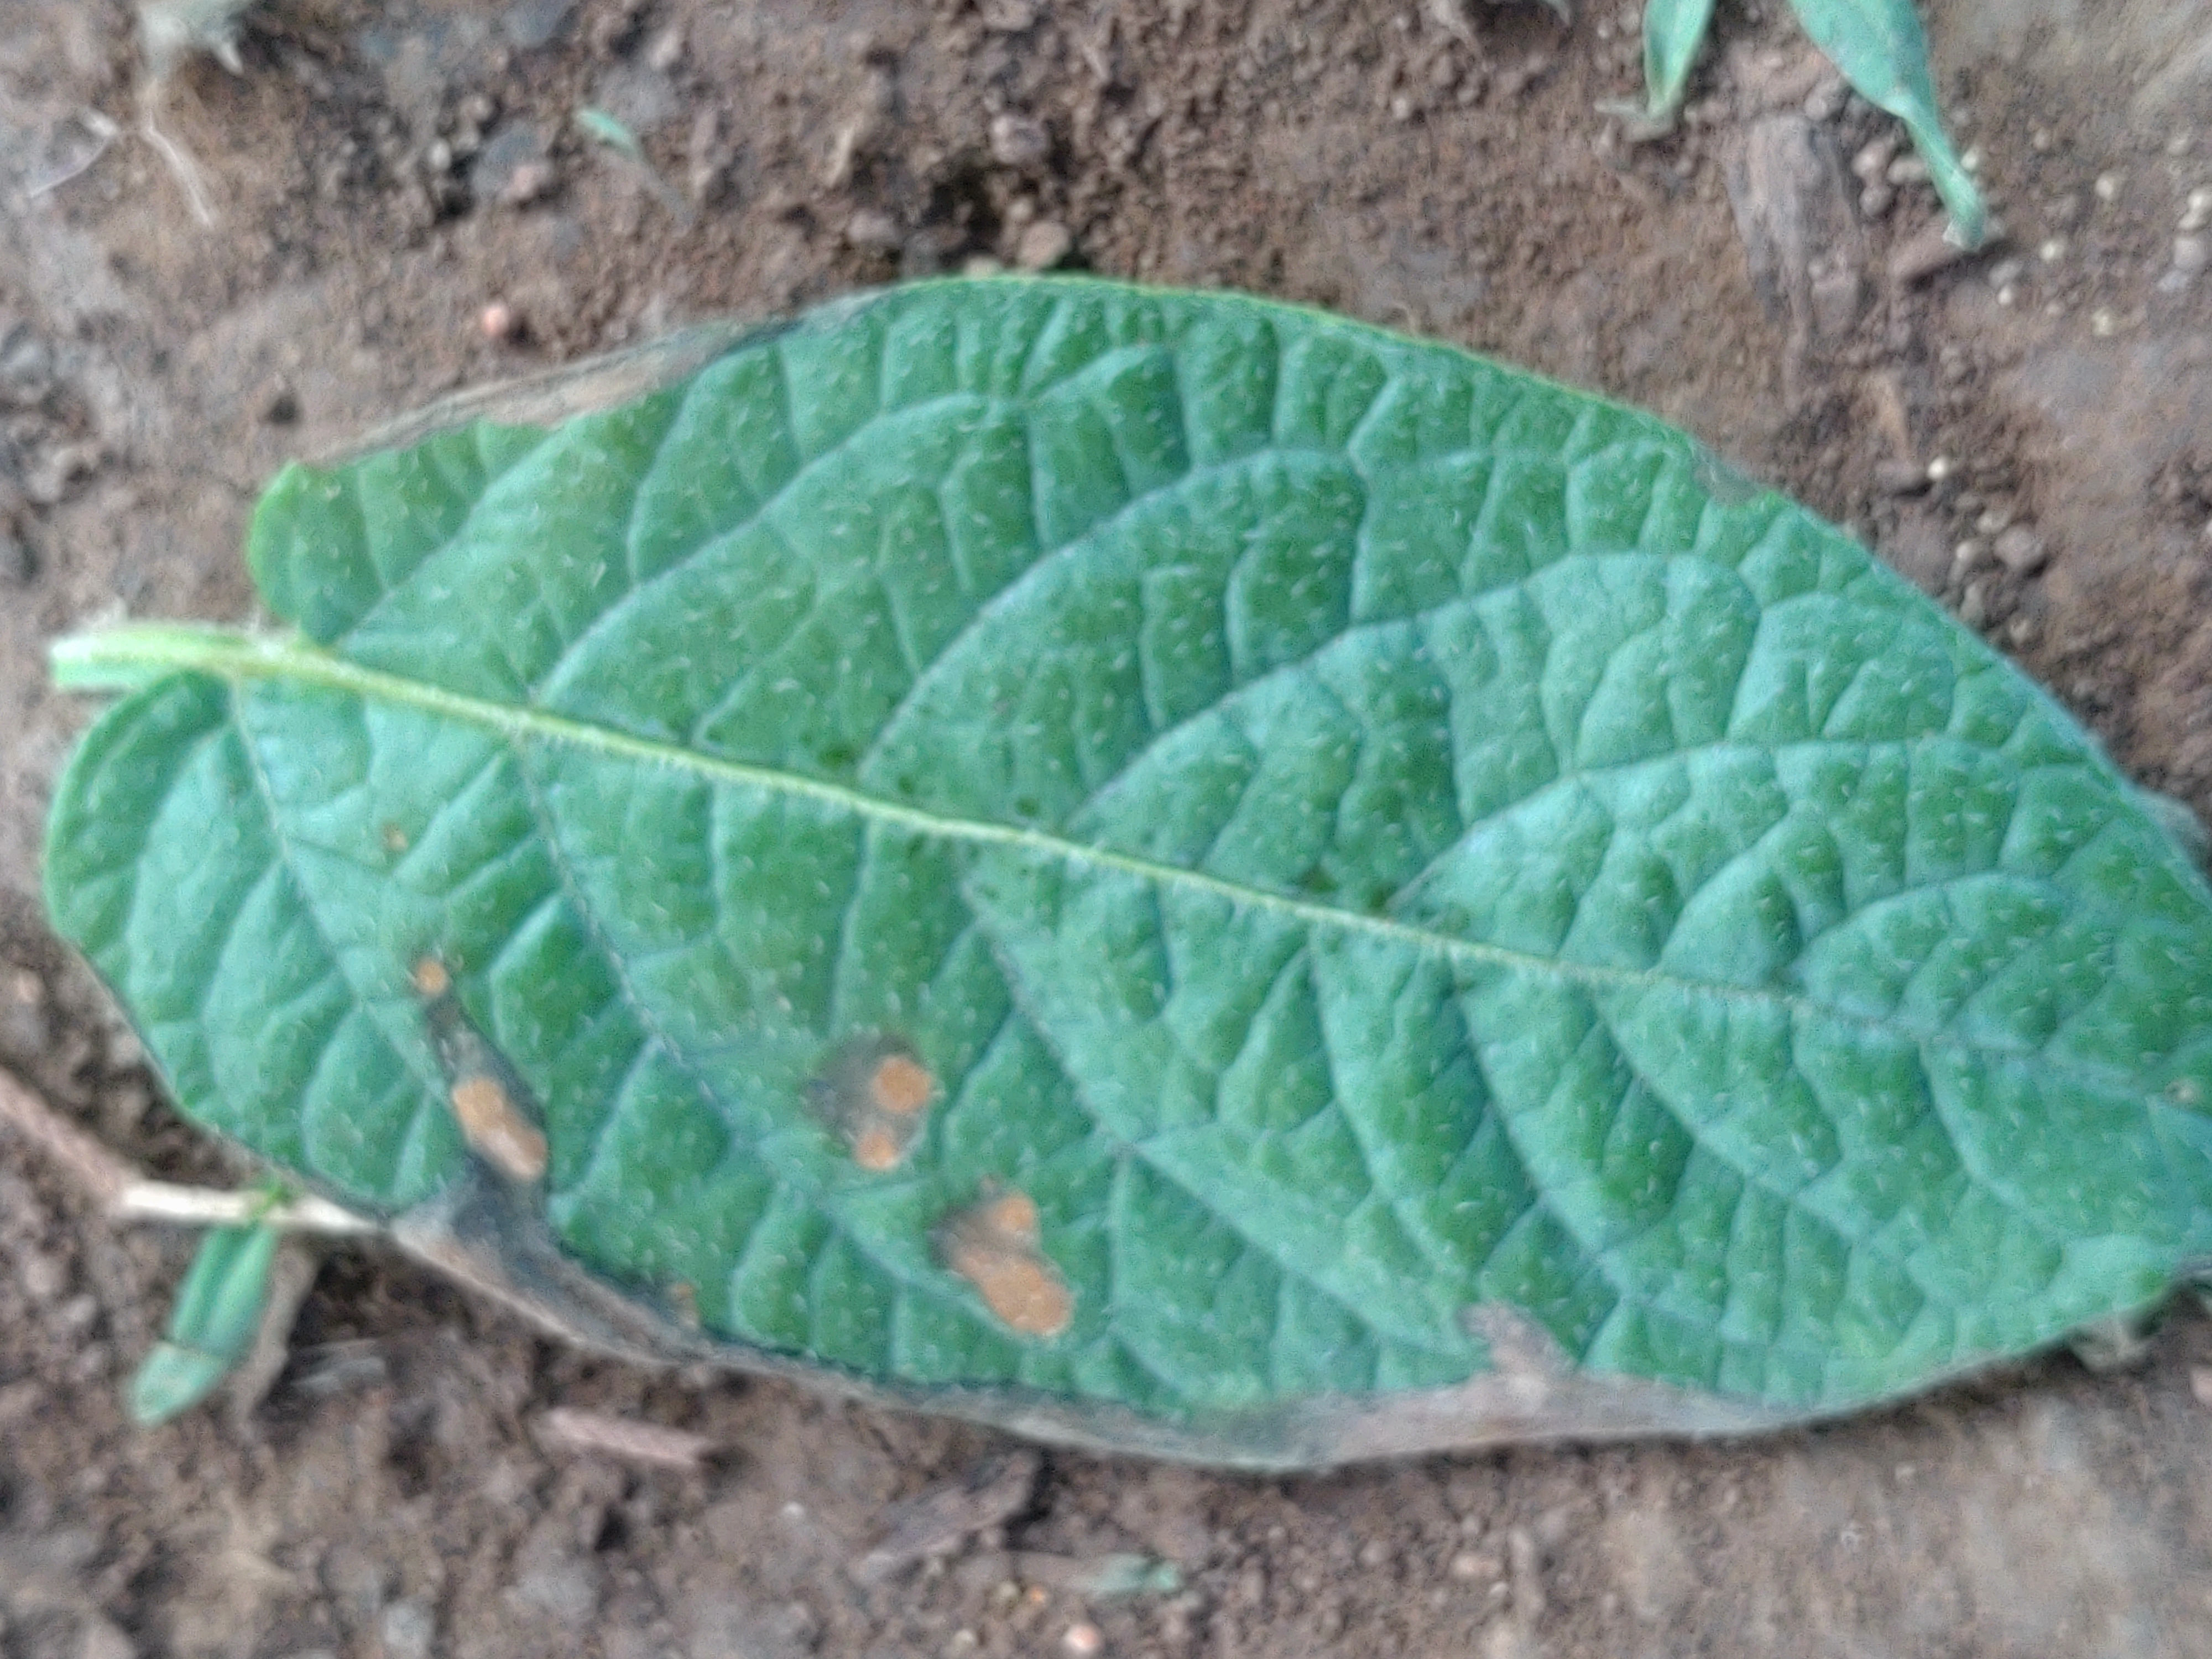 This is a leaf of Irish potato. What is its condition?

early blight
